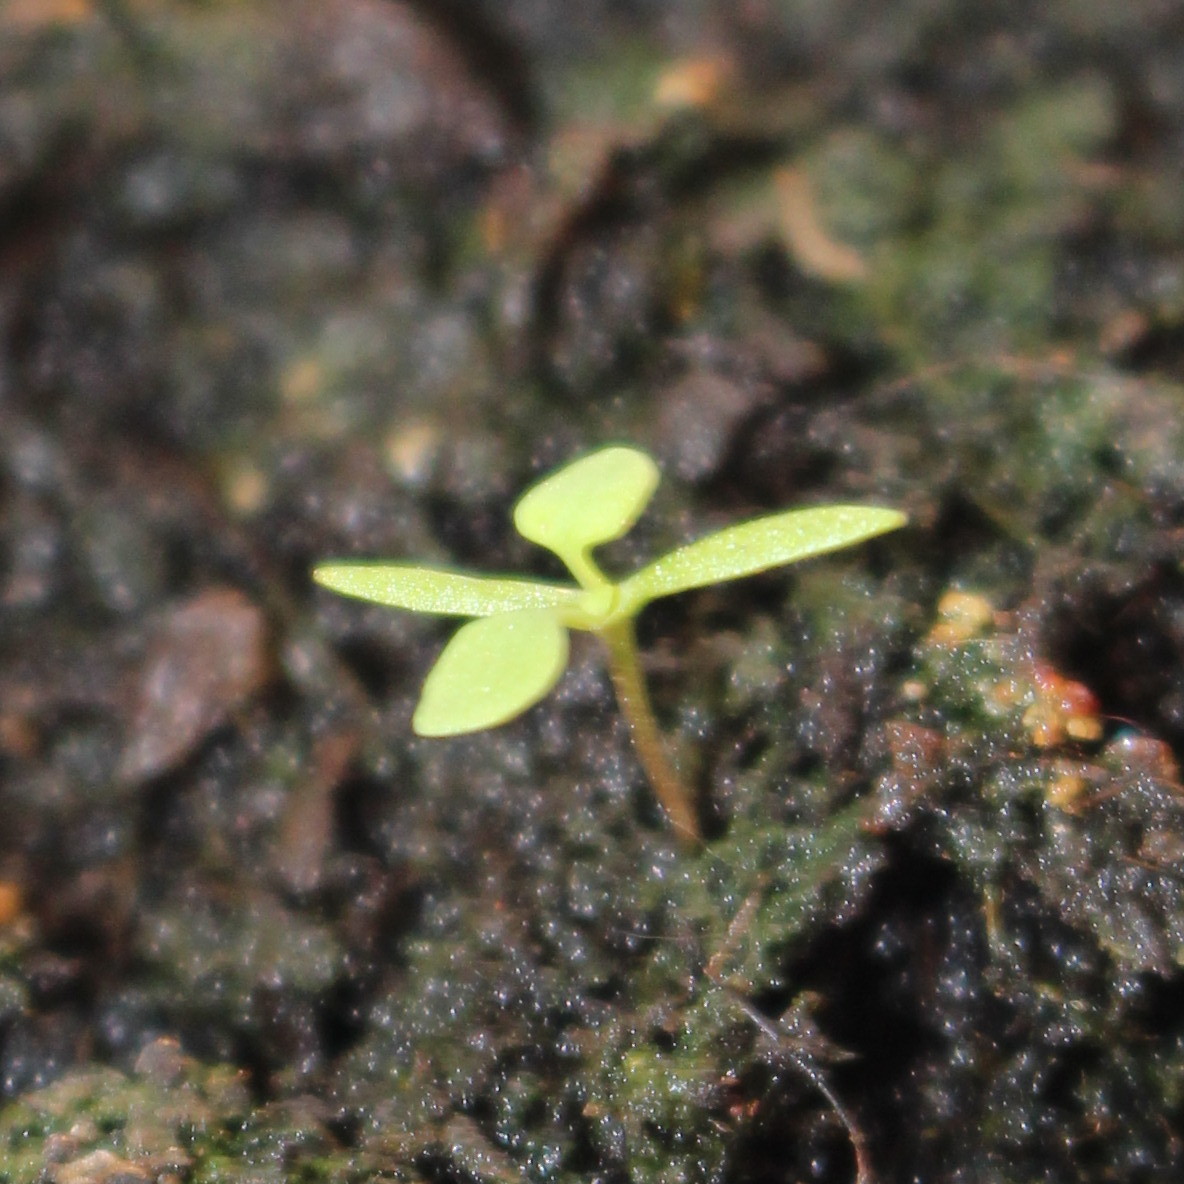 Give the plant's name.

Papaver rhoeas
